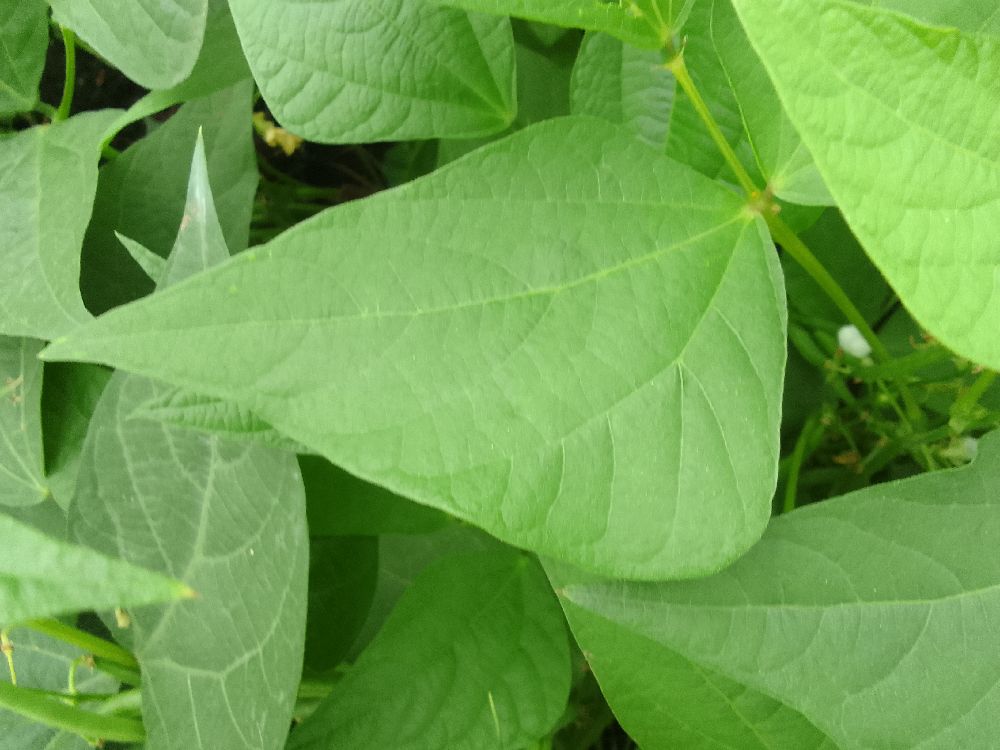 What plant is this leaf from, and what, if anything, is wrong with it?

common bean, healthy
